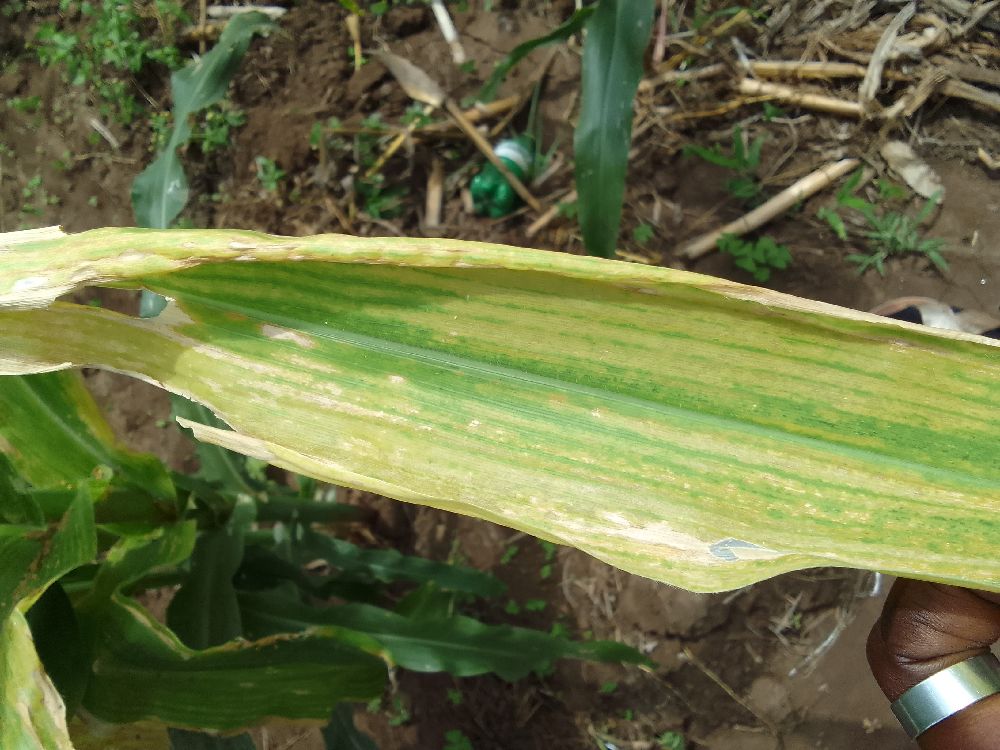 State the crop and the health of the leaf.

maize, maize lethal necrosis
